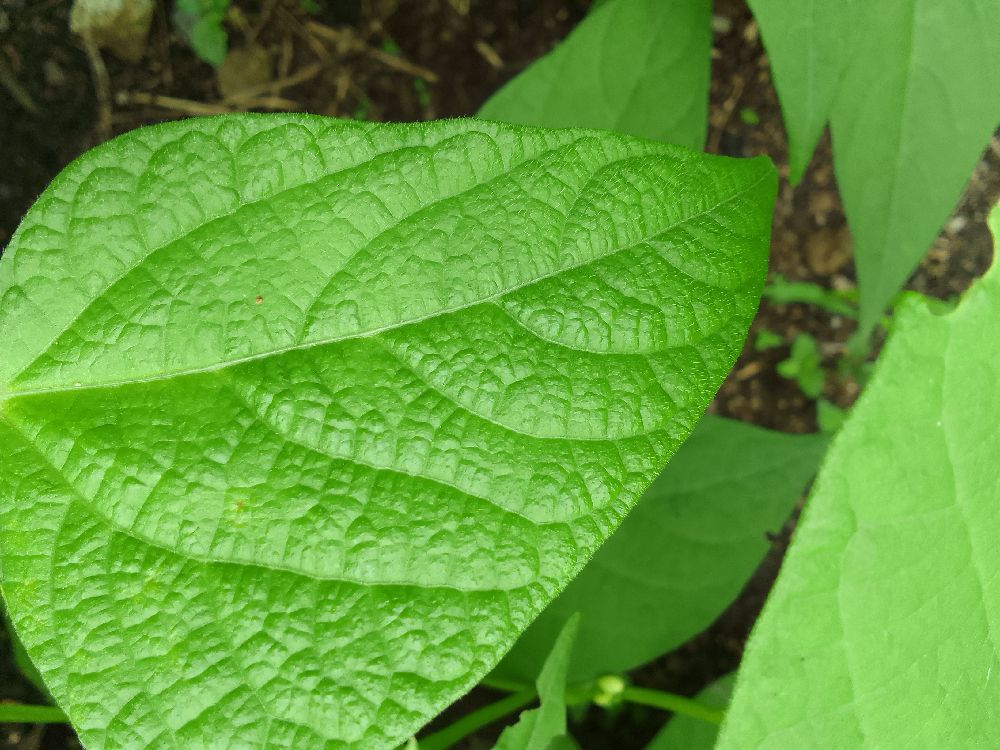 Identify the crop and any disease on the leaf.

common bean, healthy
